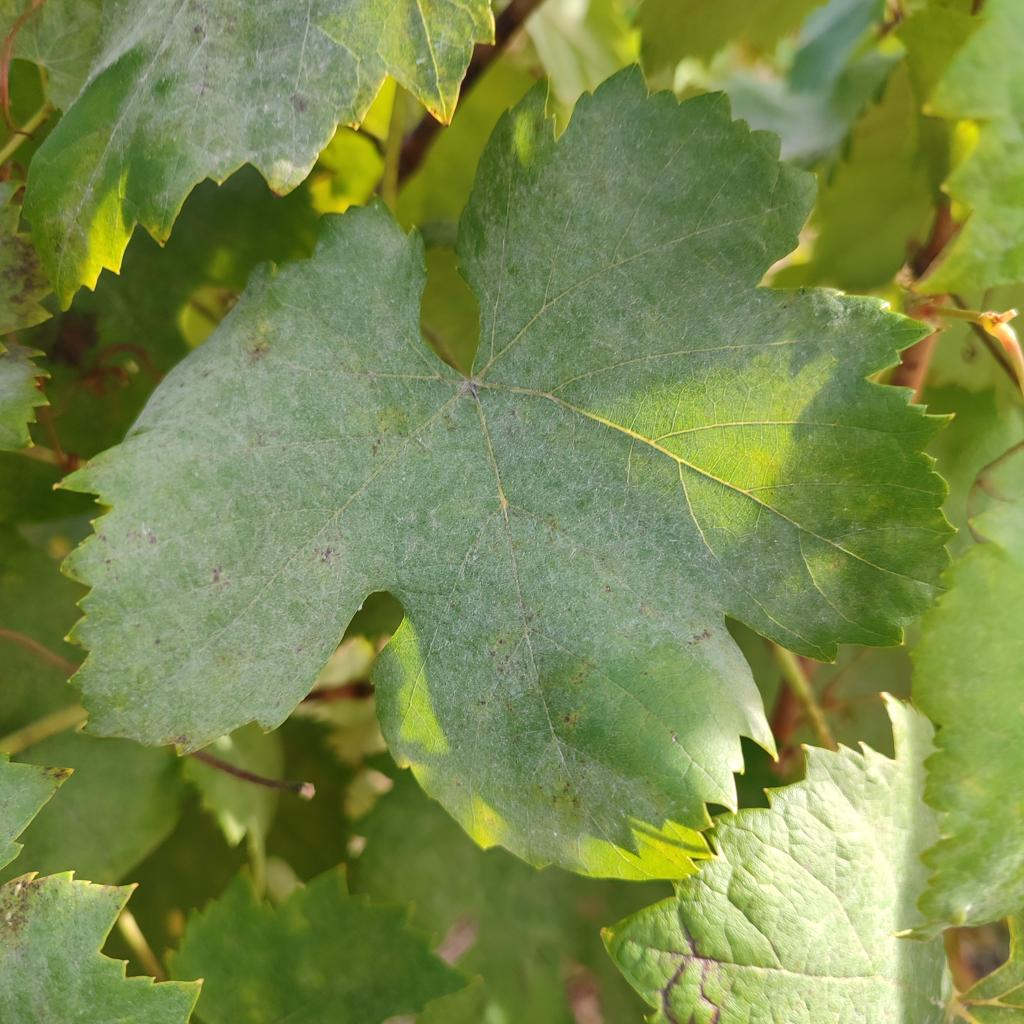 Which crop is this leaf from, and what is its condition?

grapevine, powdery mildew
